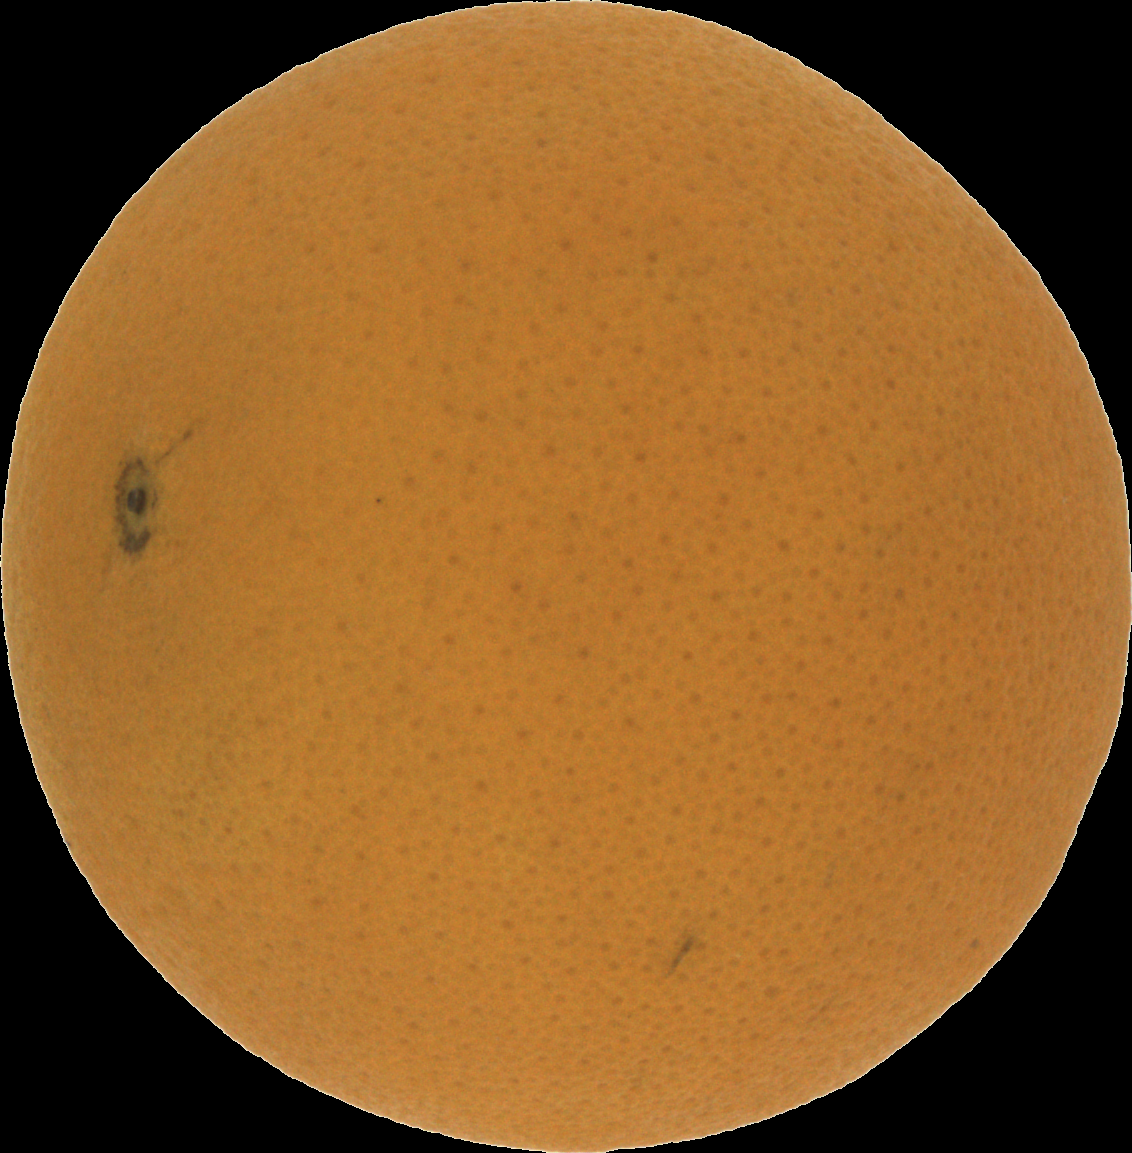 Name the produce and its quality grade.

orange, good
